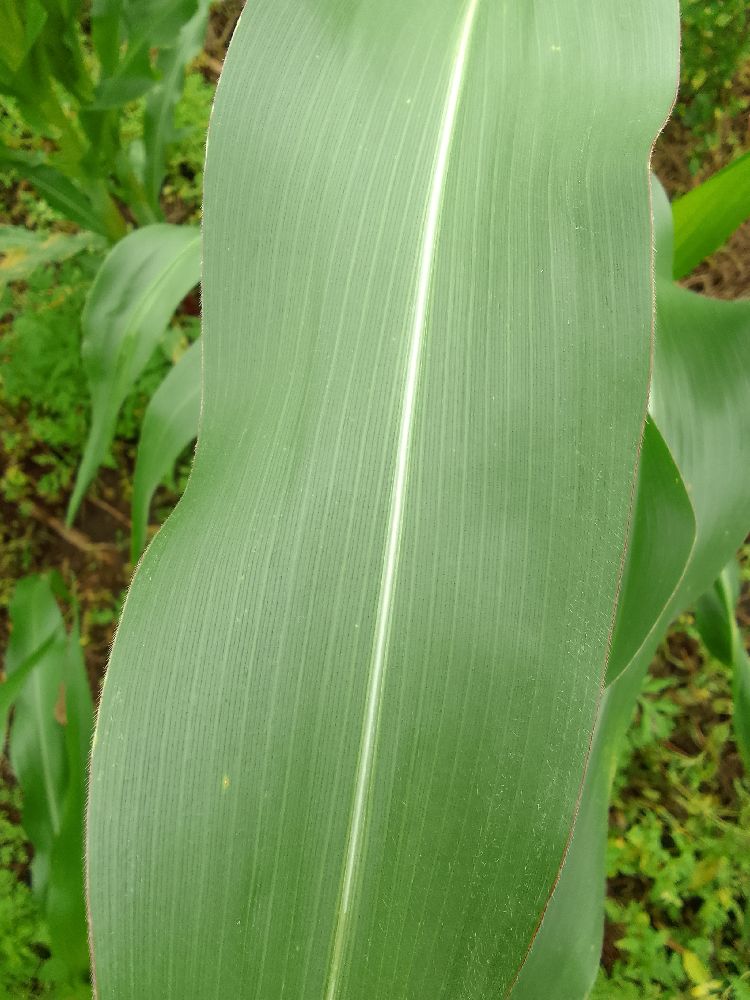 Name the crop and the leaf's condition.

maize, healthy
